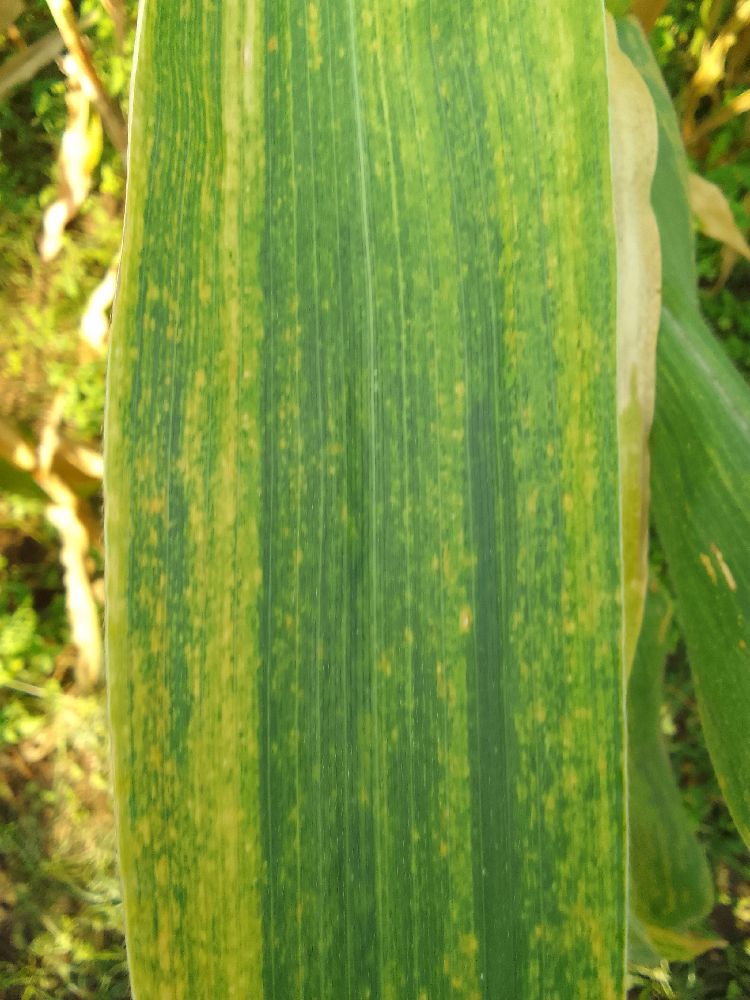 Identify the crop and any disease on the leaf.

maize, maize lethal necrosis
